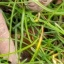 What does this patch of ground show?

grass
